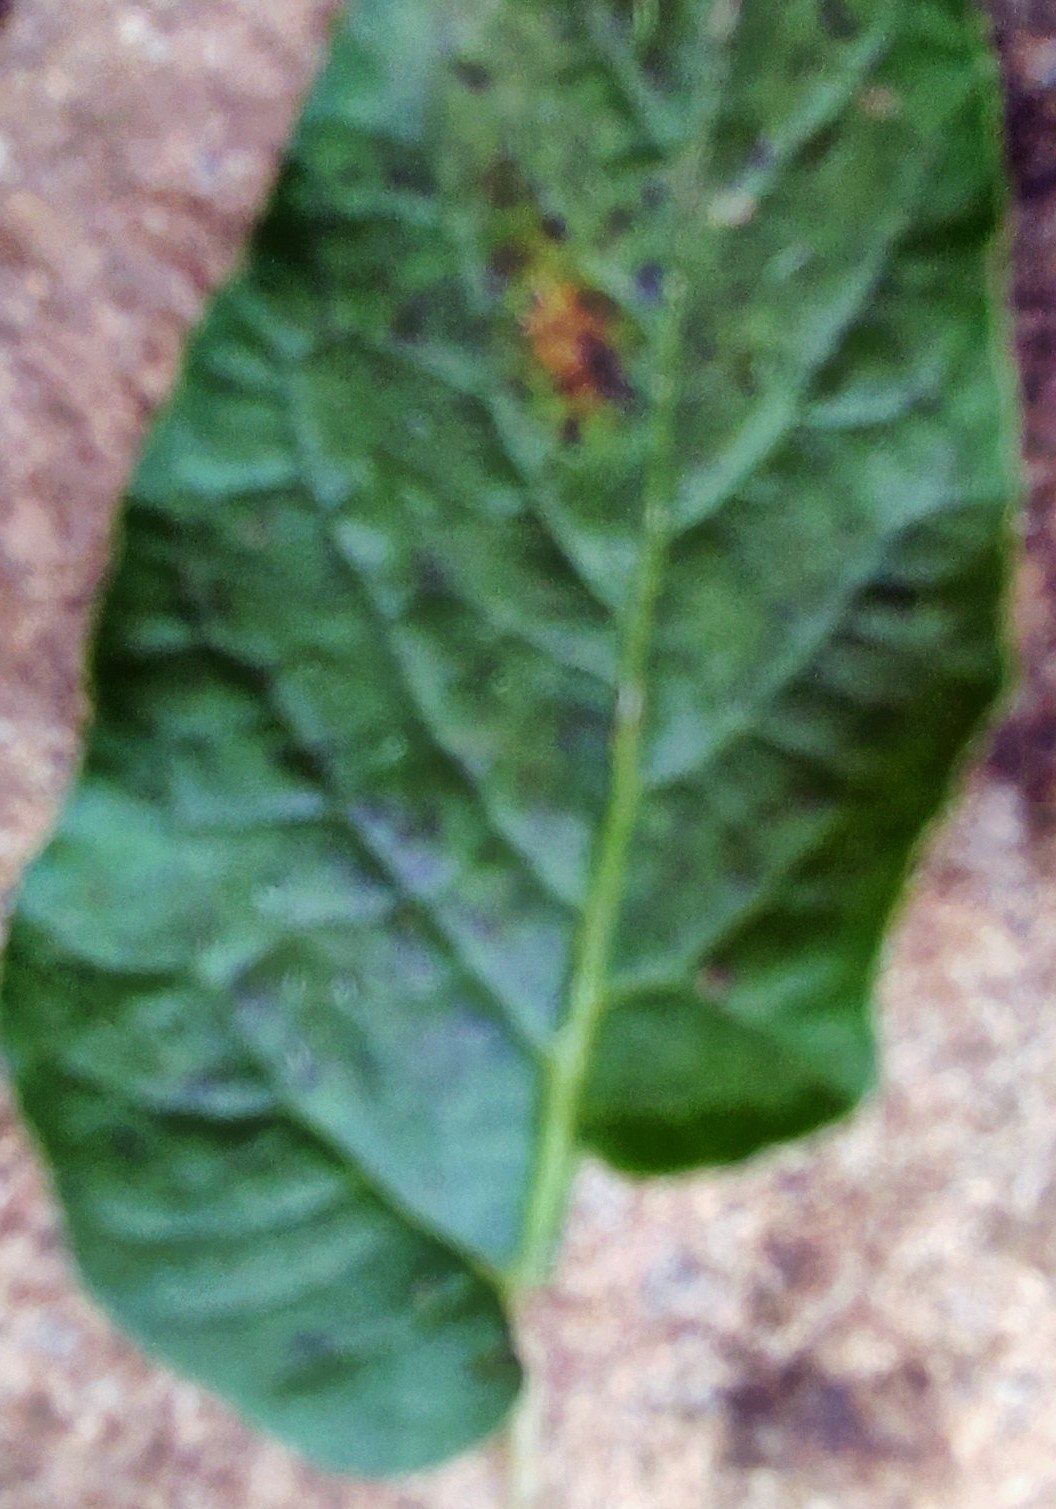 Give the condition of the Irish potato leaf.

late blight
